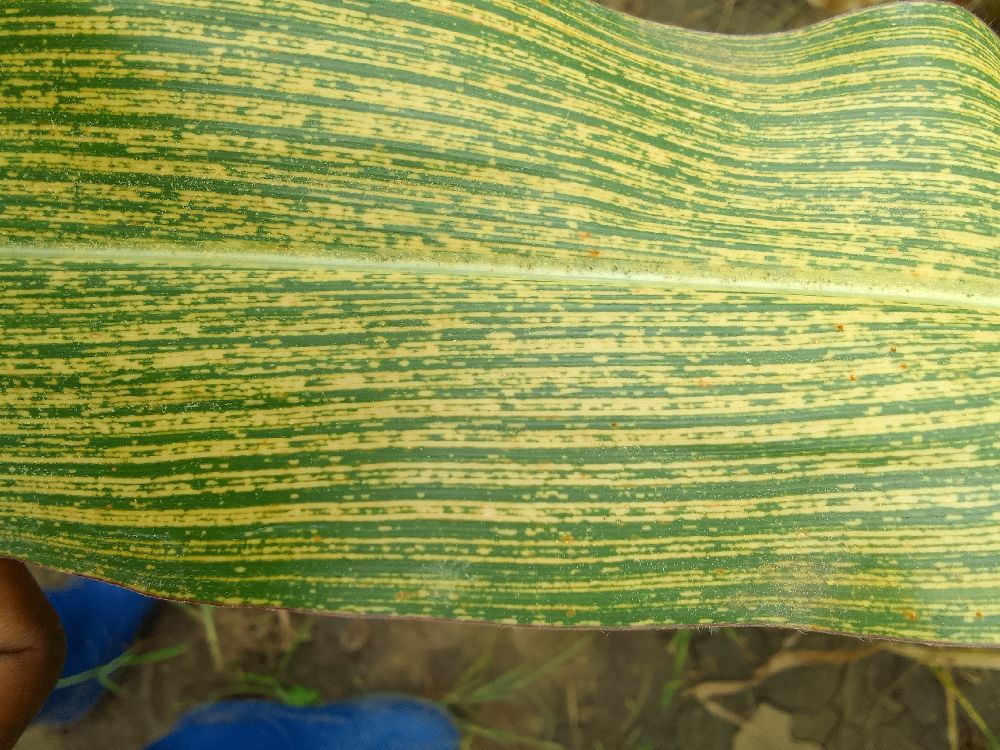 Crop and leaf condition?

maize, maize streak virus
